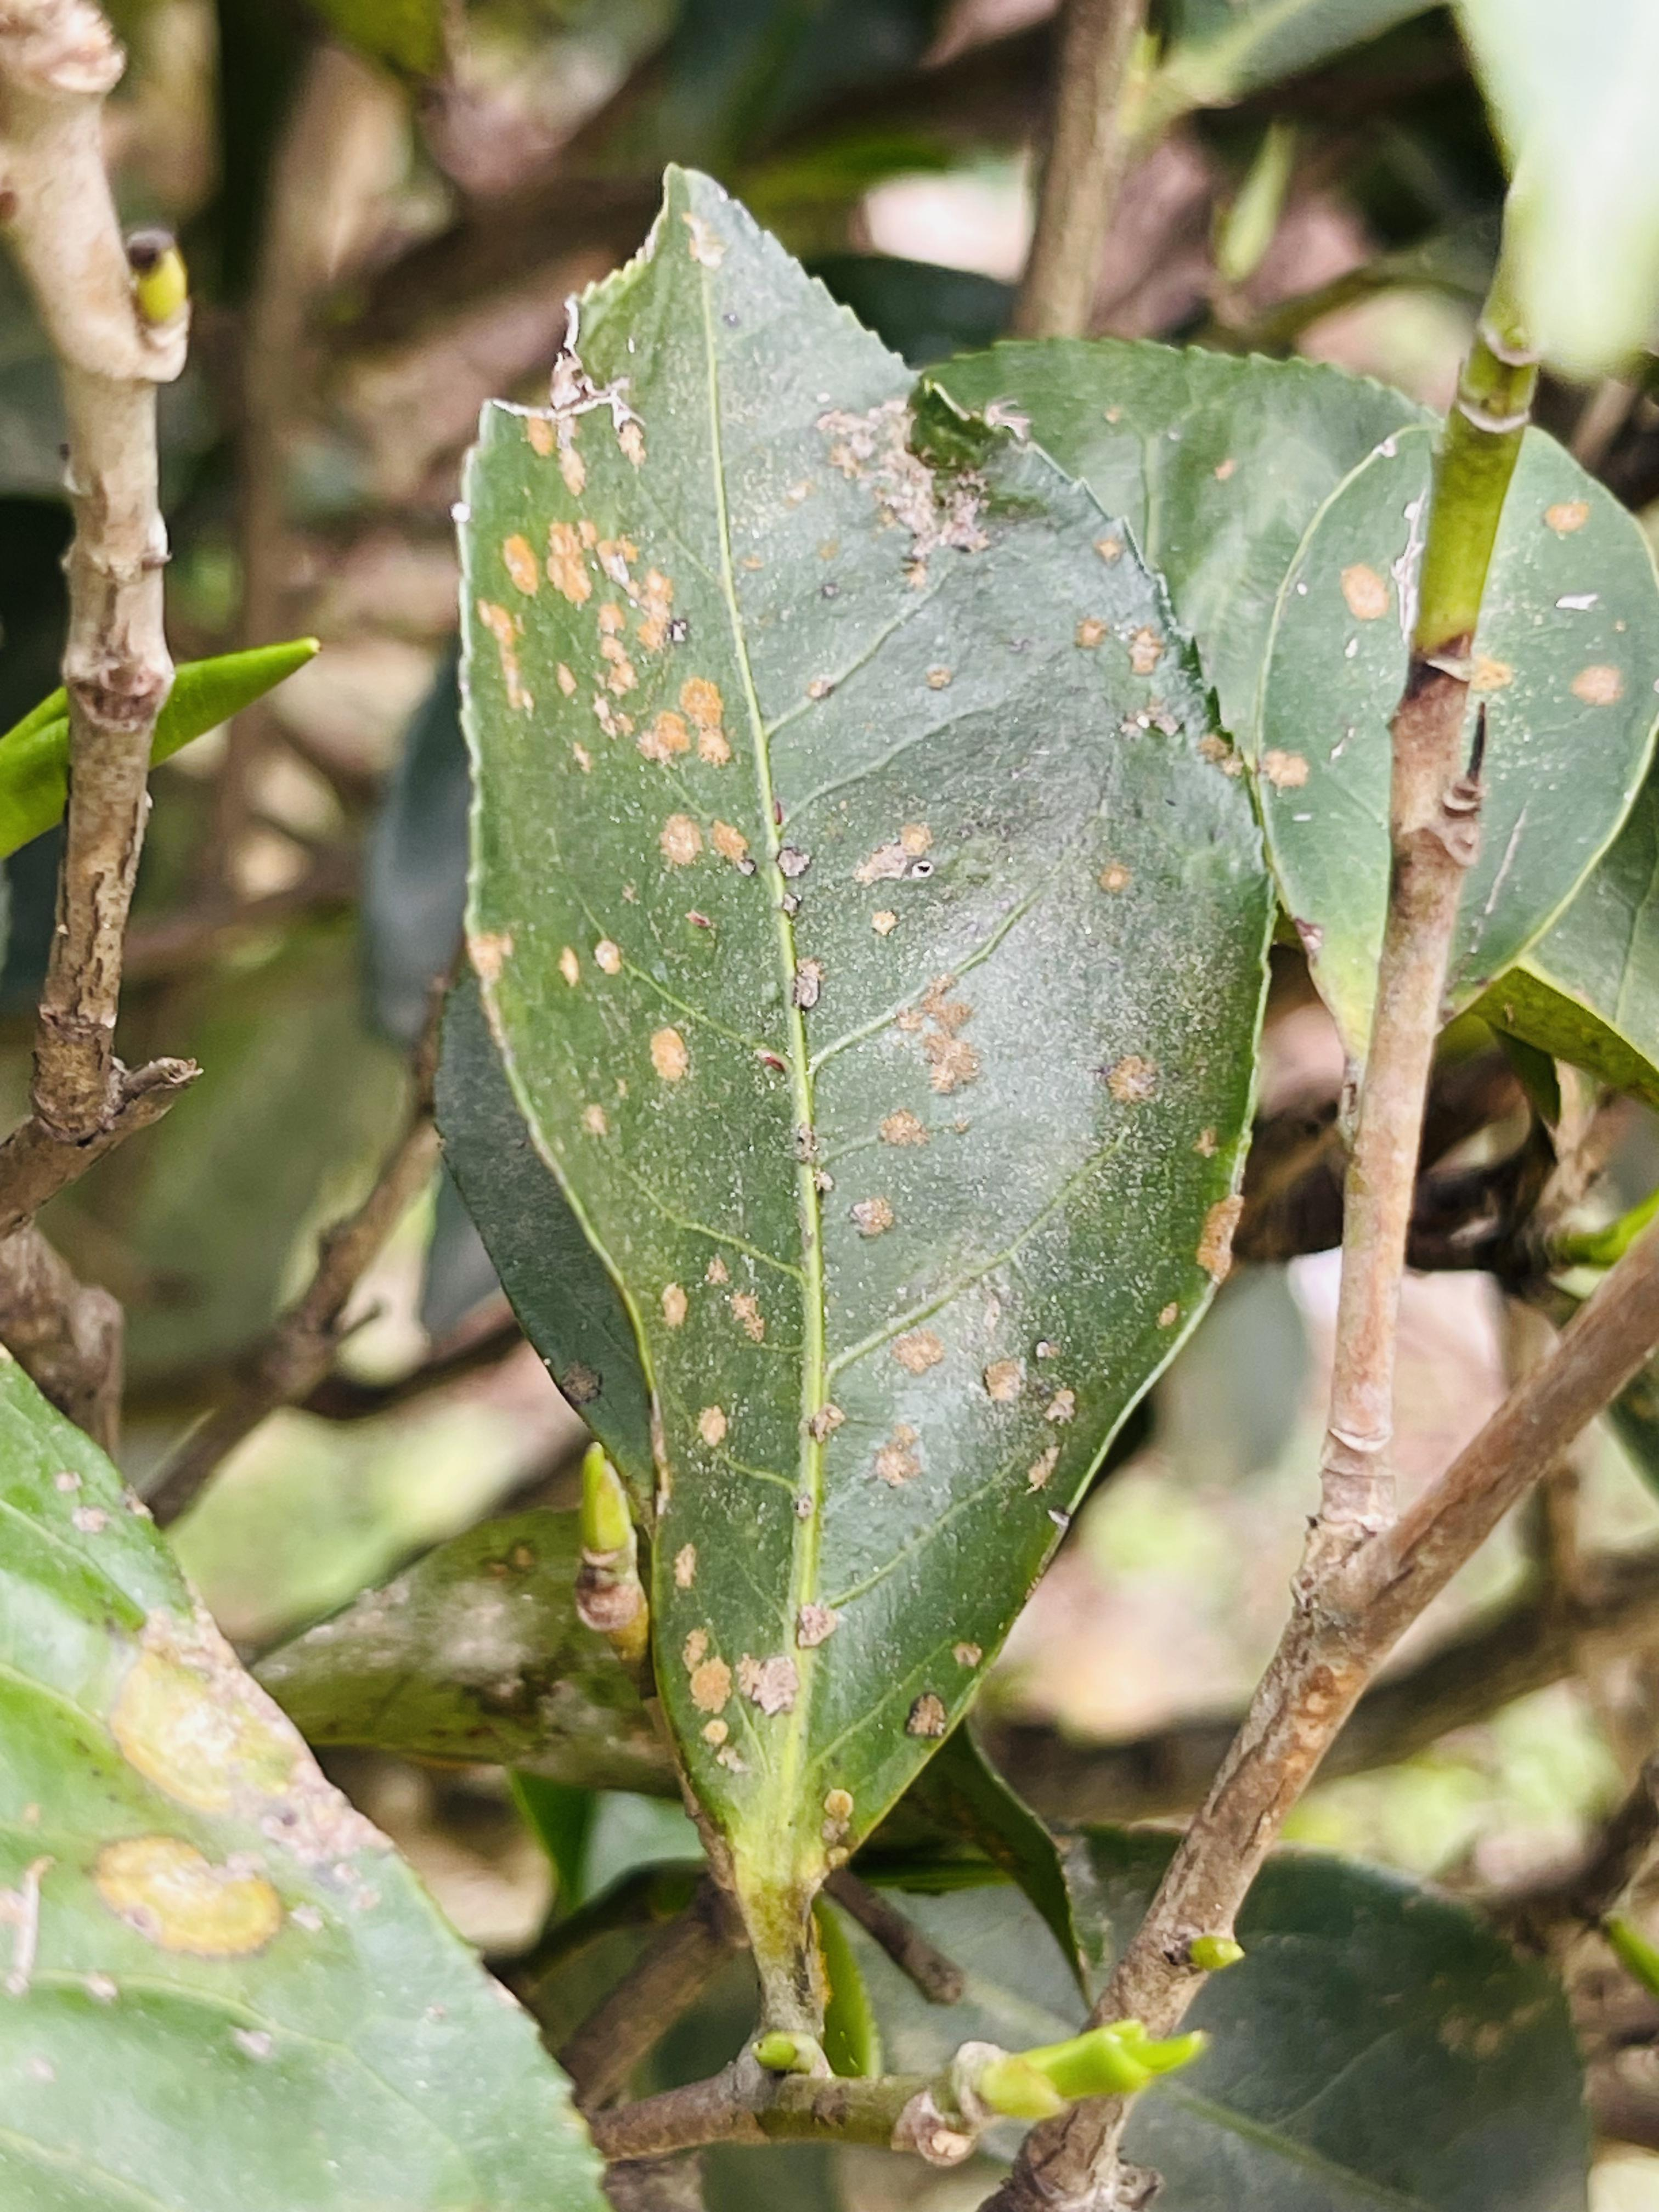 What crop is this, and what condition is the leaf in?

tea, red rust
